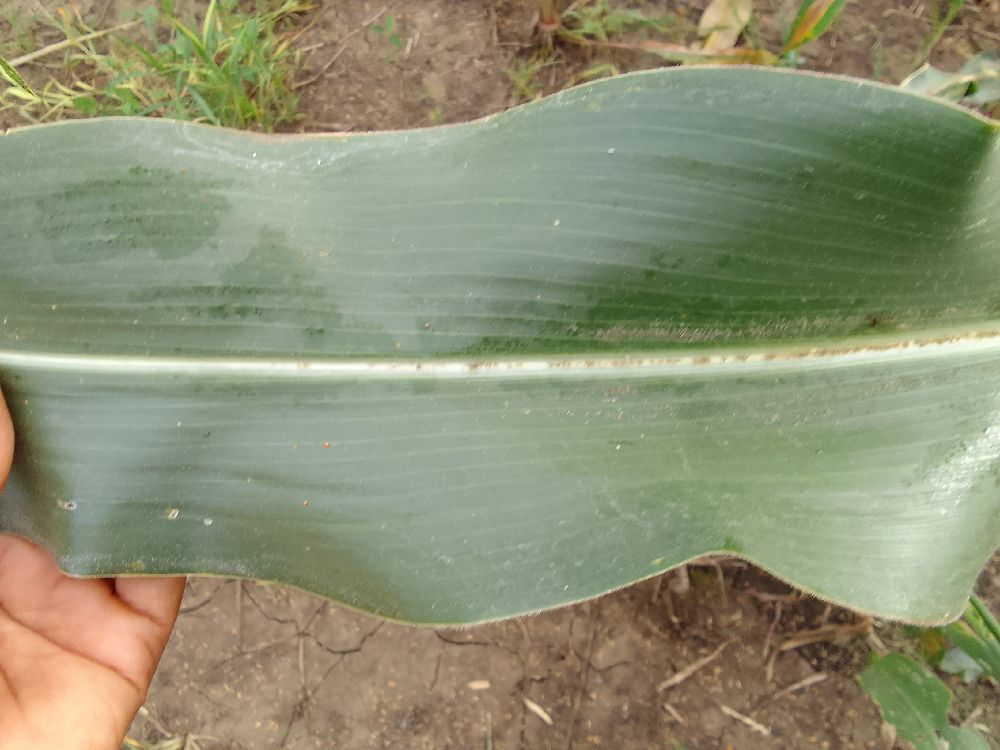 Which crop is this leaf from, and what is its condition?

maize, healthy
